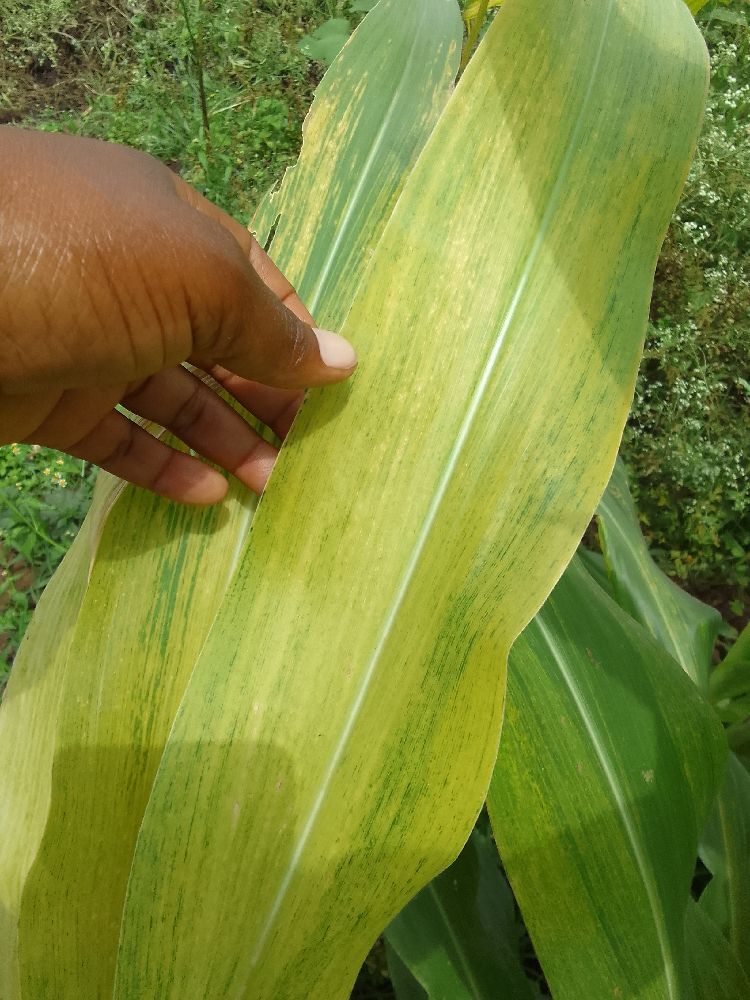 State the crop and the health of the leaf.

maize, maize lethal necrosis
